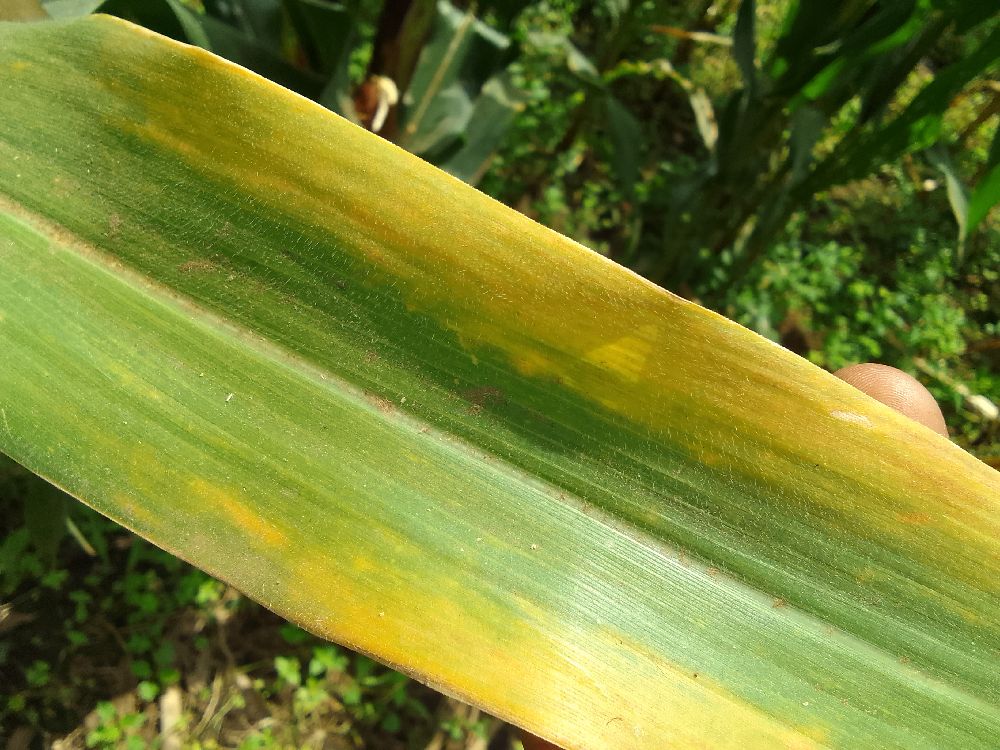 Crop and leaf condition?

maize, maize lethal necrosis
